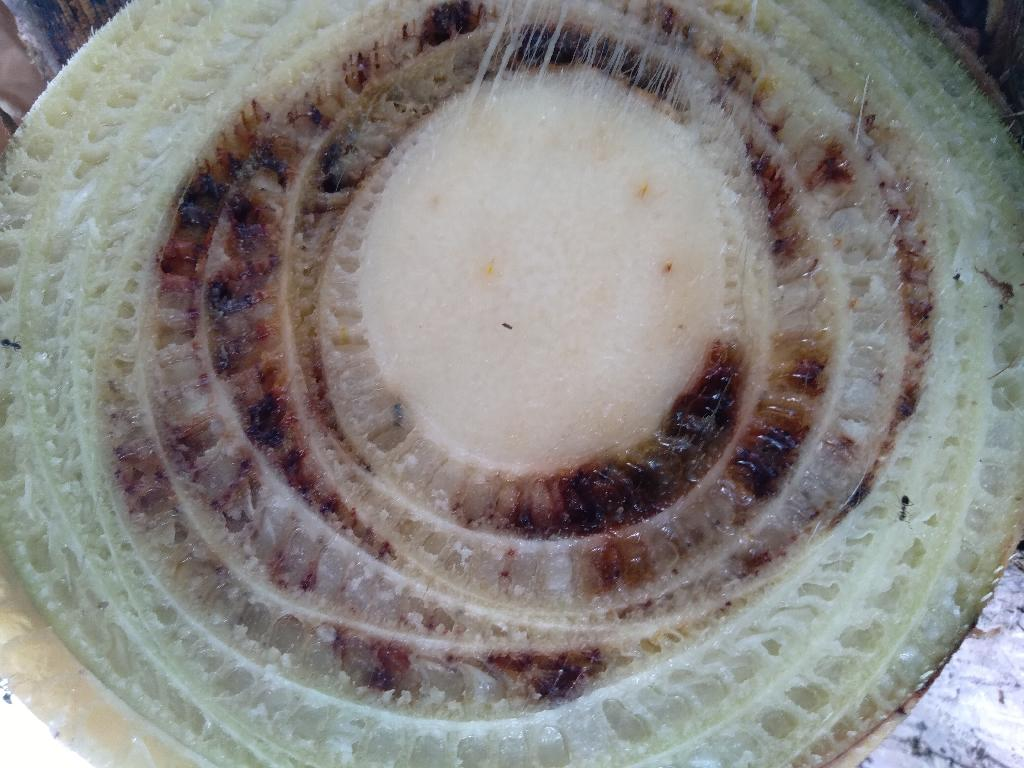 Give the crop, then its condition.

banana, fusarium wilt race 1
